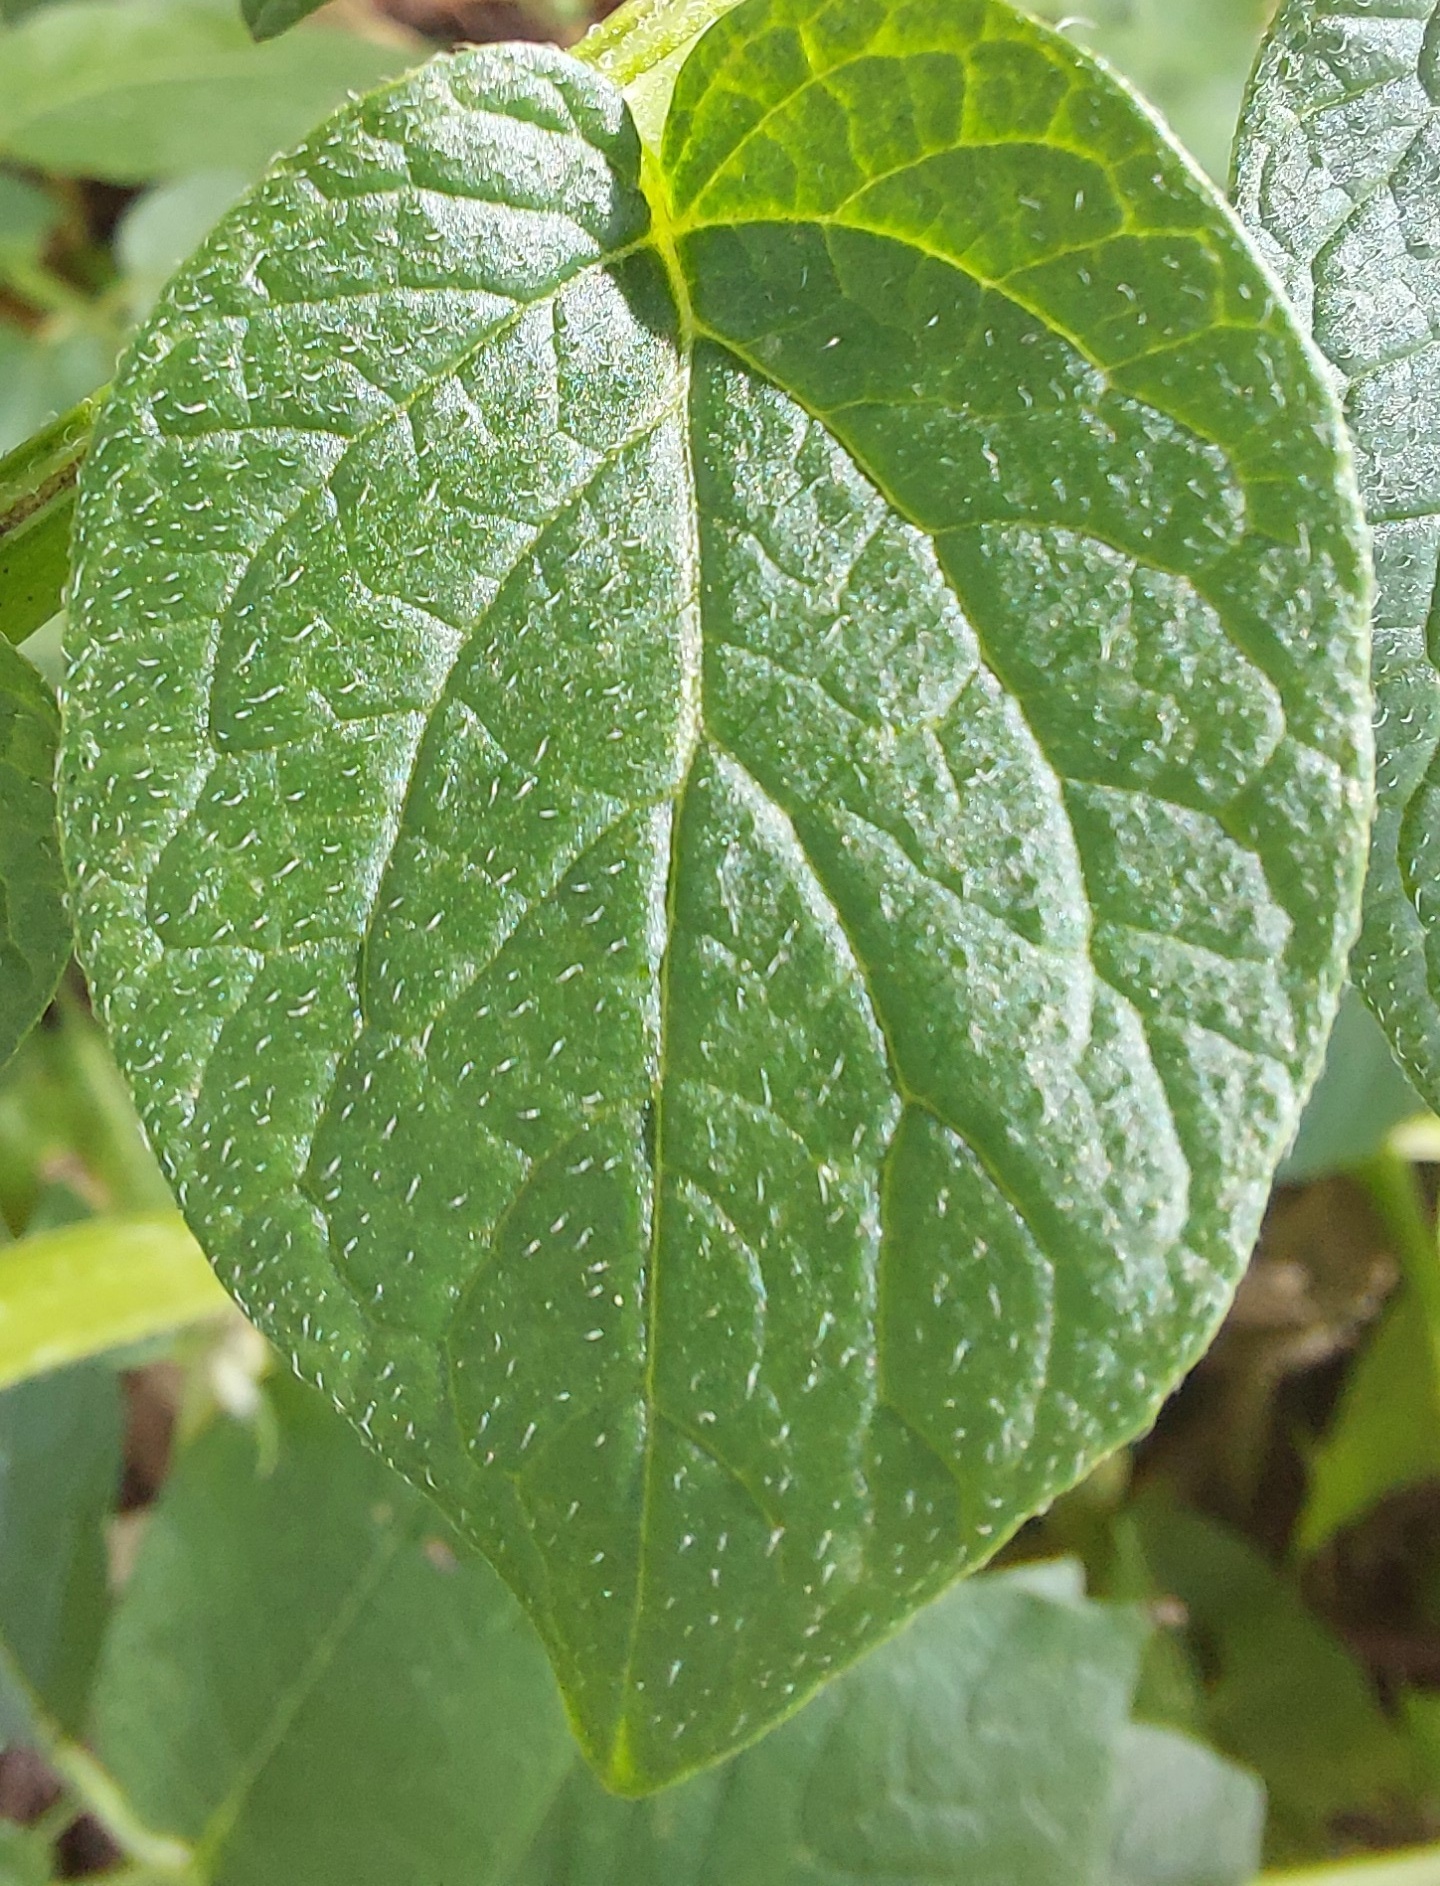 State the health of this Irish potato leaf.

healthy
